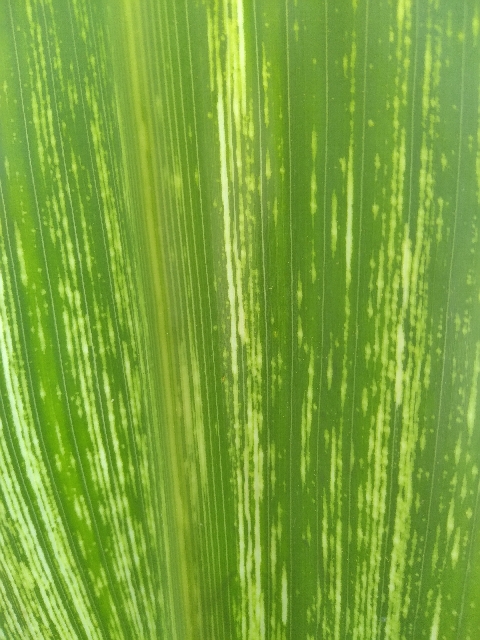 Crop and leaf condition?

maize, maize streak virus
